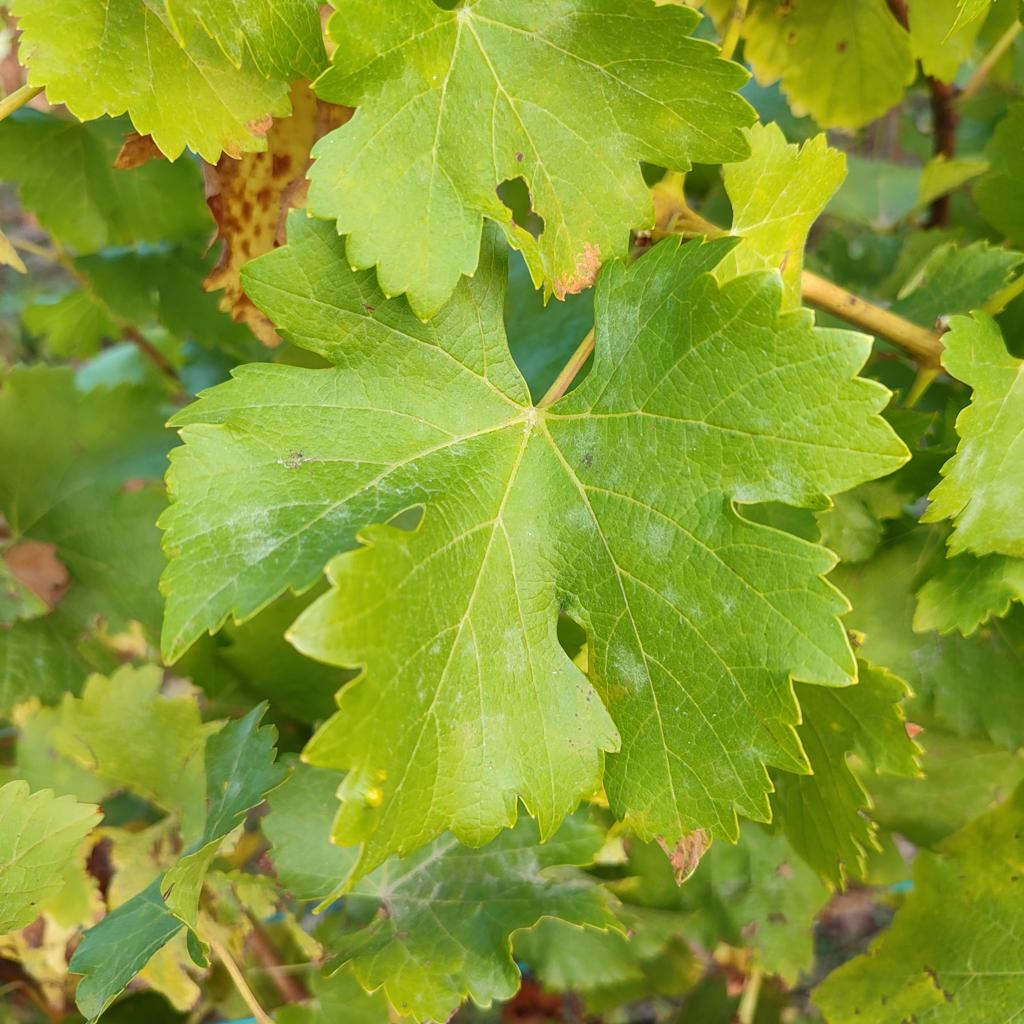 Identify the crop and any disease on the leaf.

grapevine, powdery mildew
